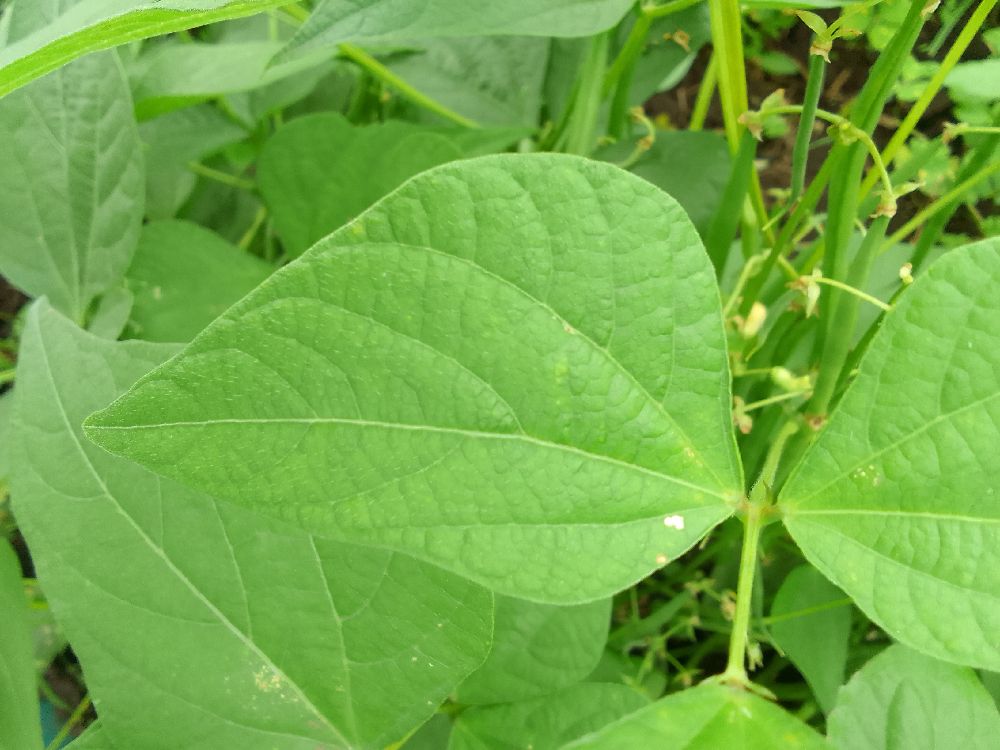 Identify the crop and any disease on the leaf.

common bean, healthy
